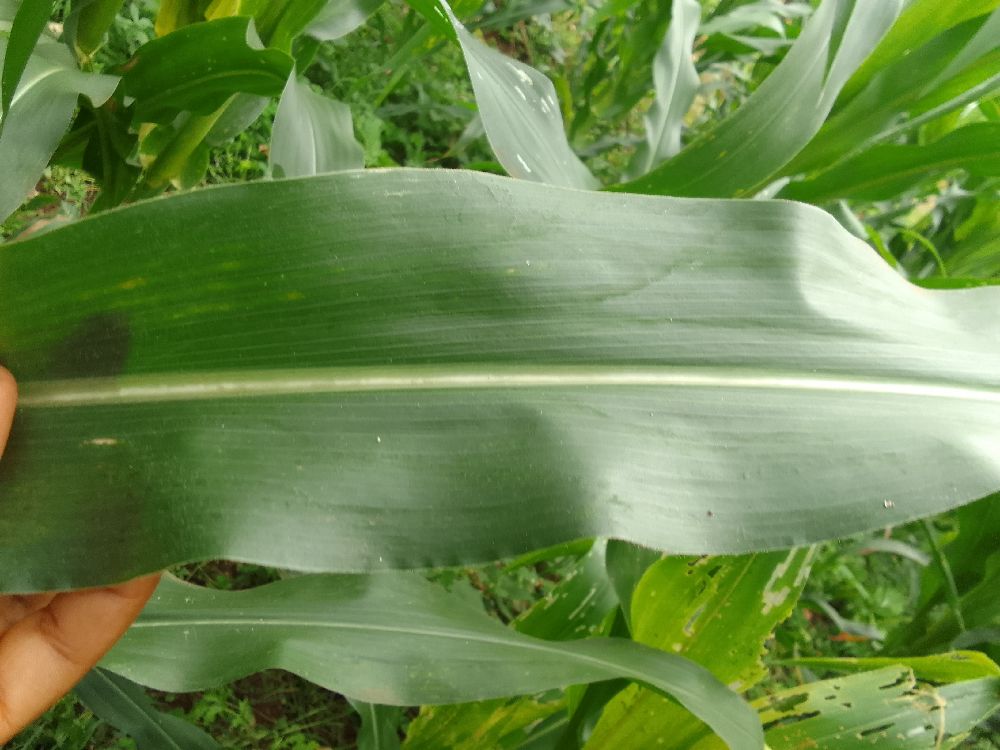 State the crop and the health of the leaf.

maize, healthy
